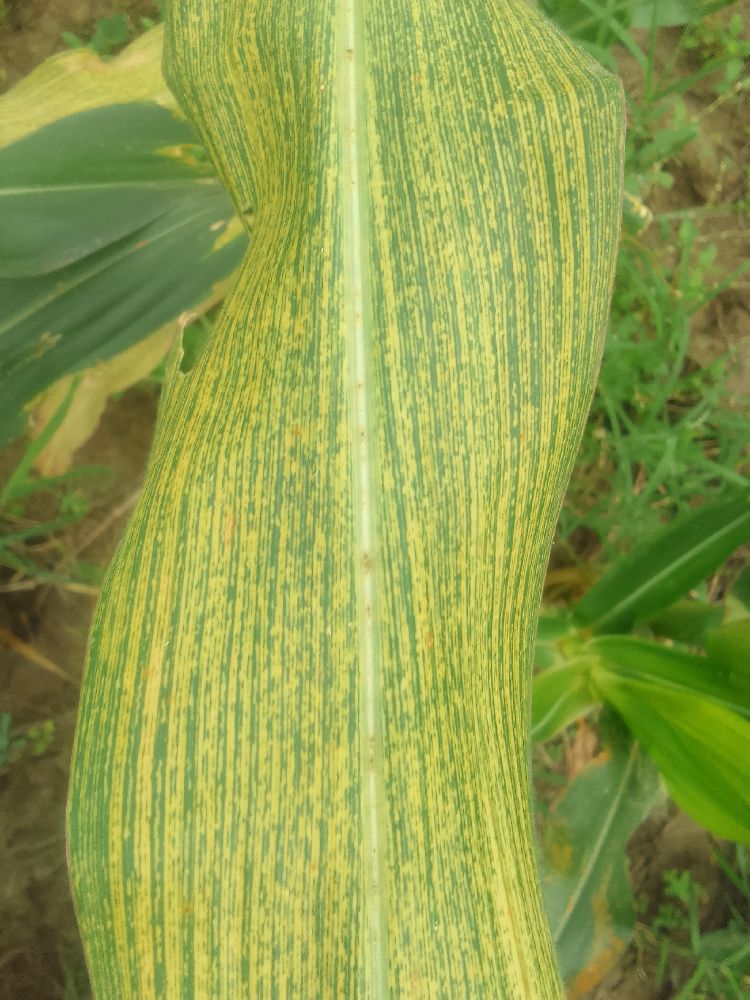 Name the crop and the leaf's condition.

maize, maize streak virus
